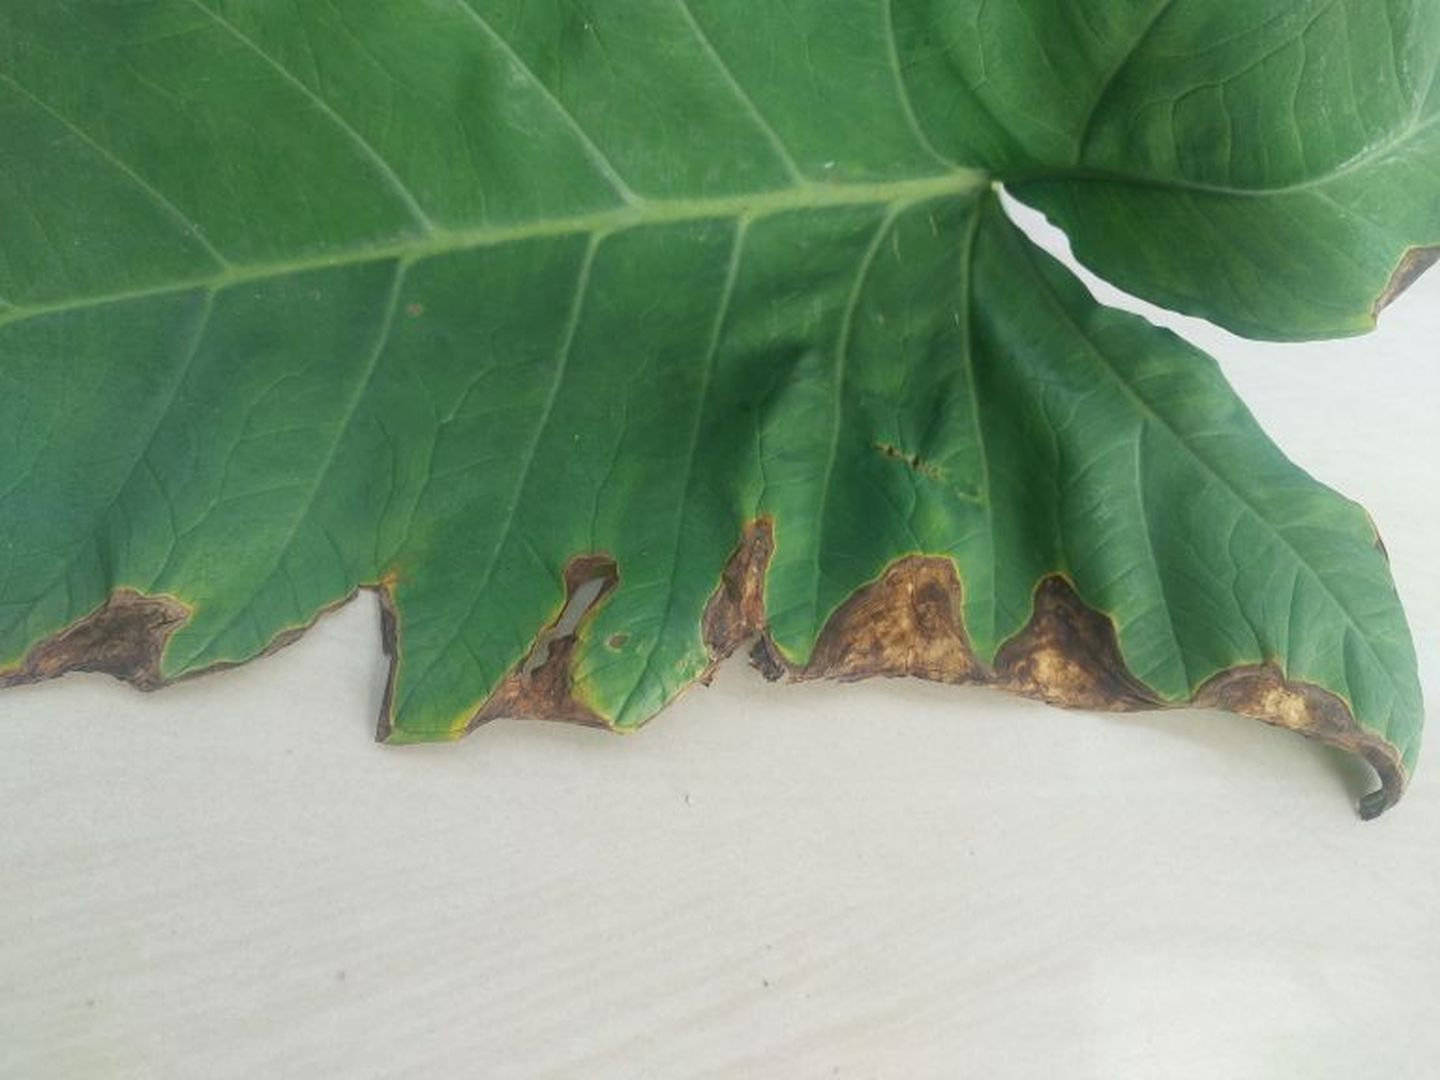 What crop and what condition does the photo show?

taro, leaf blight
